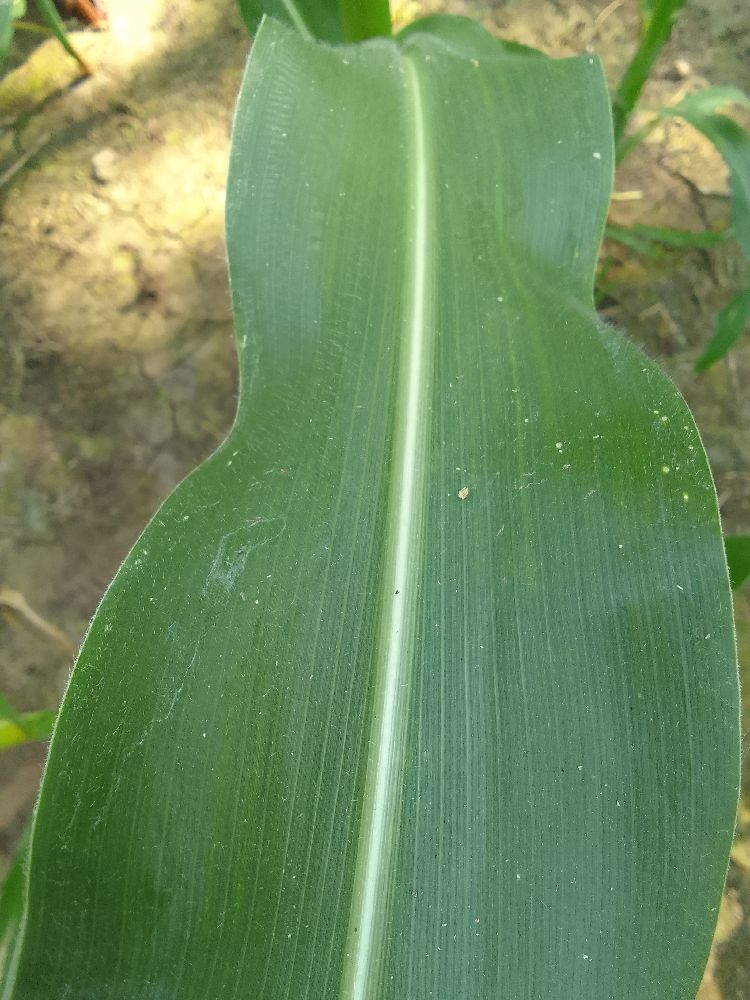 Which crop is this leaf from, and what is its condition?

maize, healthy
